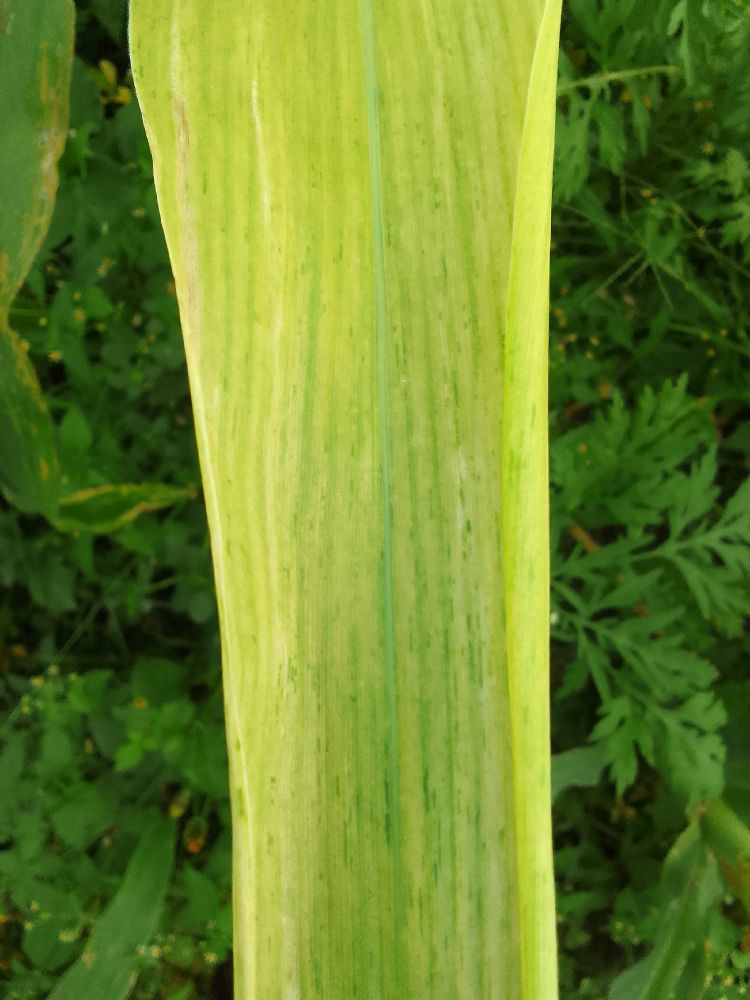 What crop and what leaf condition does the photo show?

maize, maize lethal necrosis
